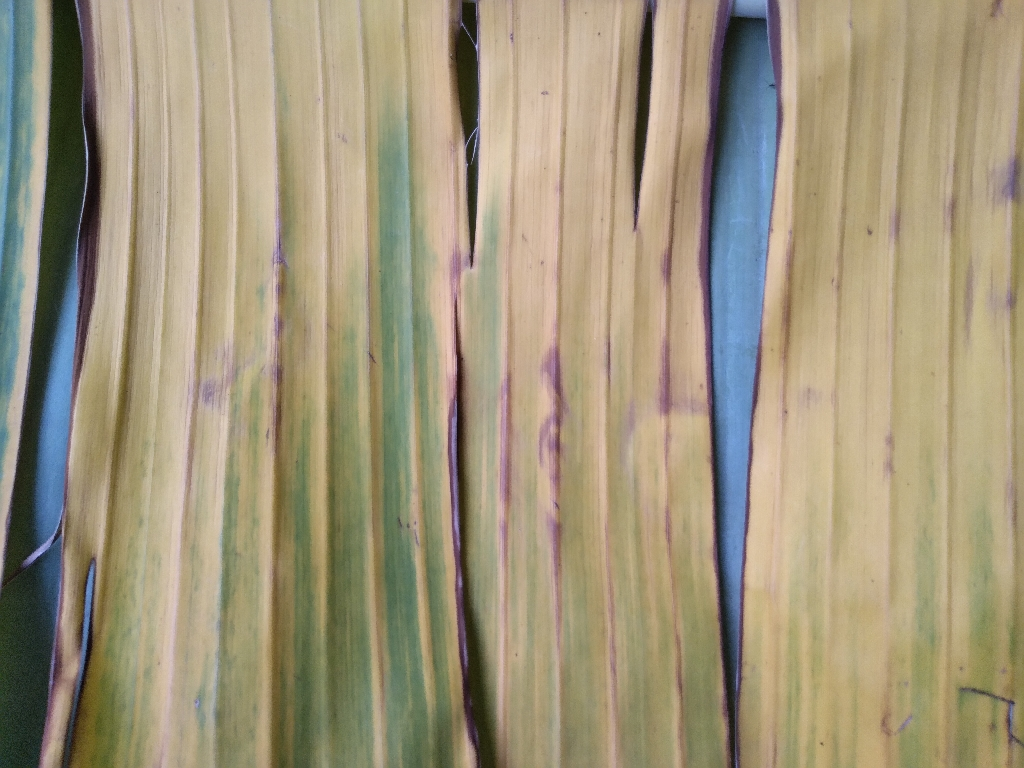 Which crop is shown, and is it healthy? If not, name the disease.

banana, fusarium wilt race 1
